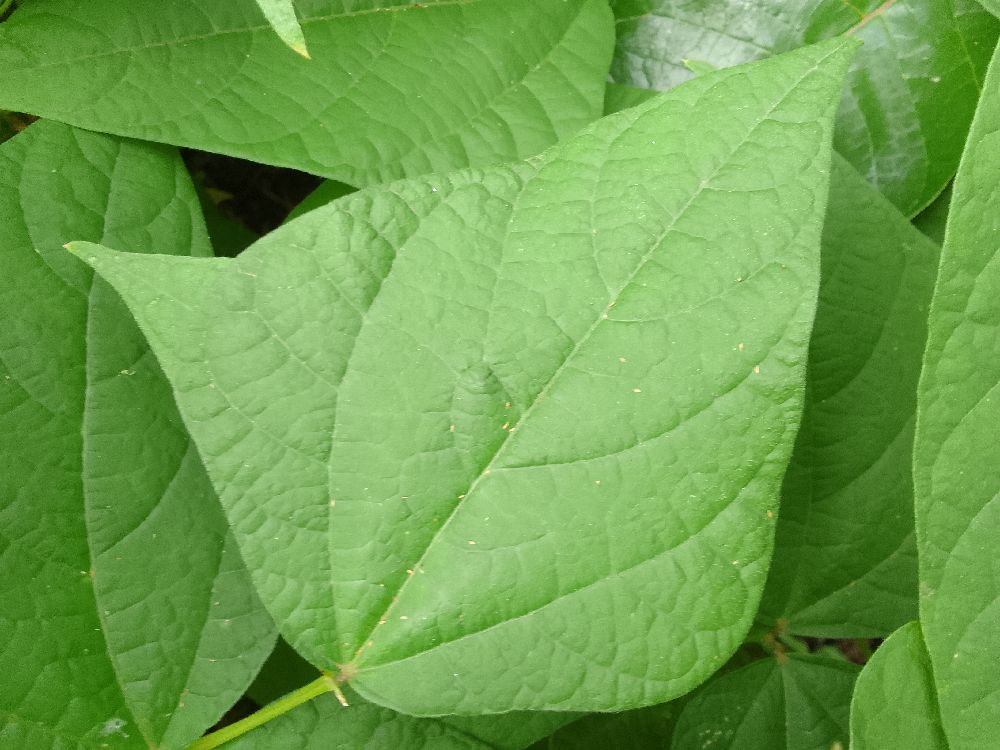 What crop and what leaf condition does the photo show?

common bean, healthy
